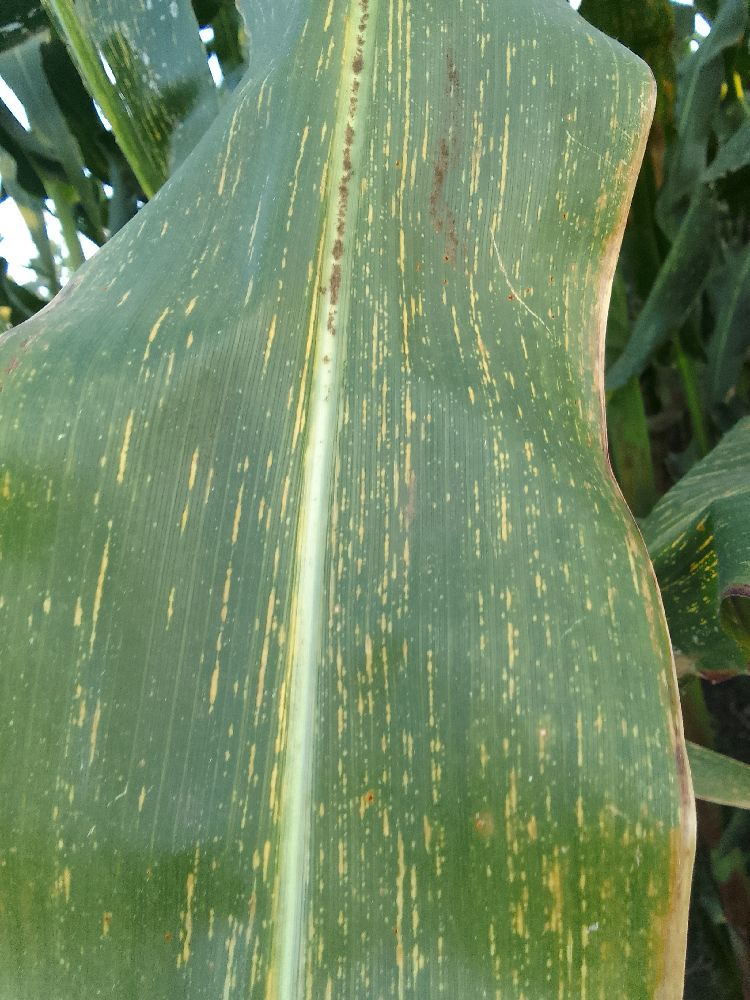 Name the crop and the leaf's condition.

maize, maize streak virus
